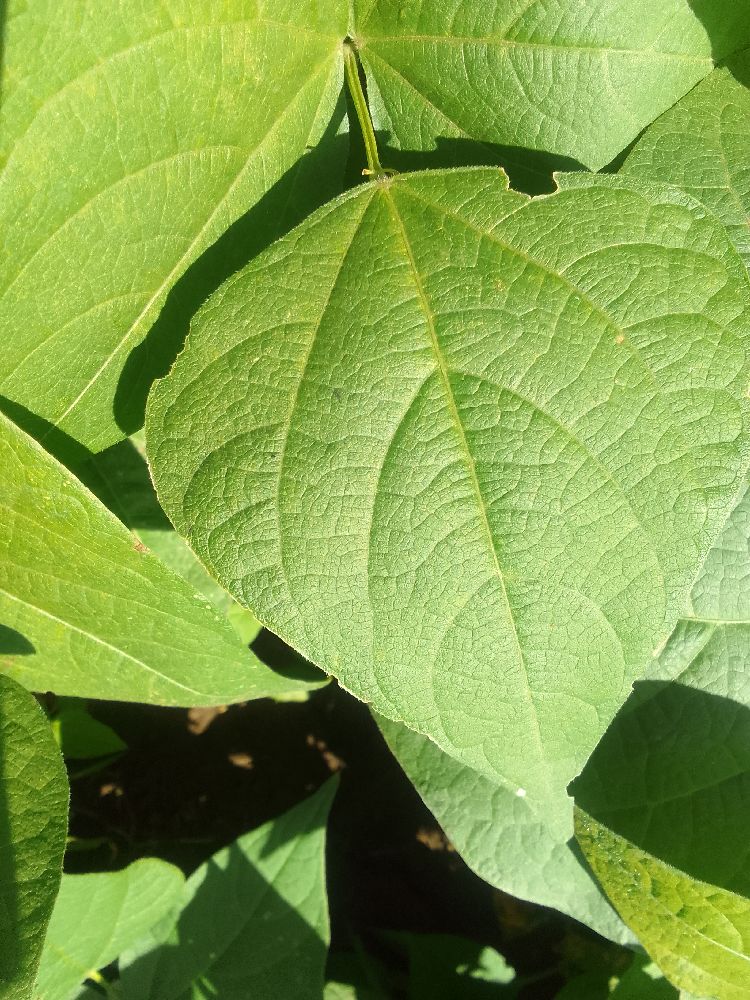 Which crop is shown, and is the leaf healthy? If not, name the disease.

common bean, healthy
